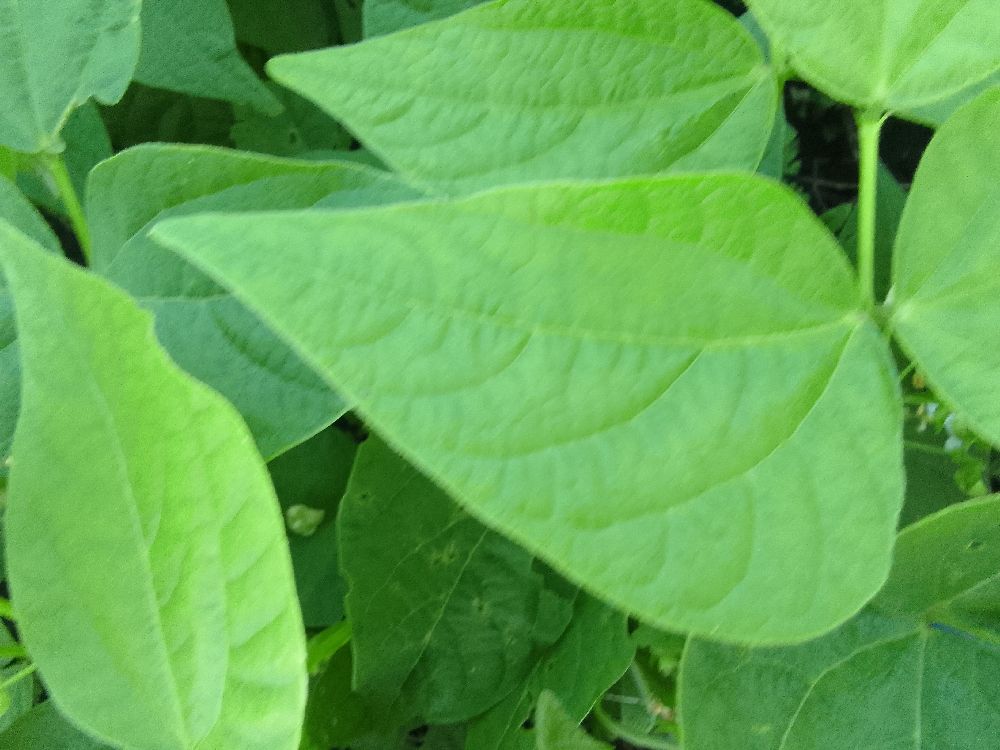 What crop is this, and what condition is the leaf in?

common bean, healthy
